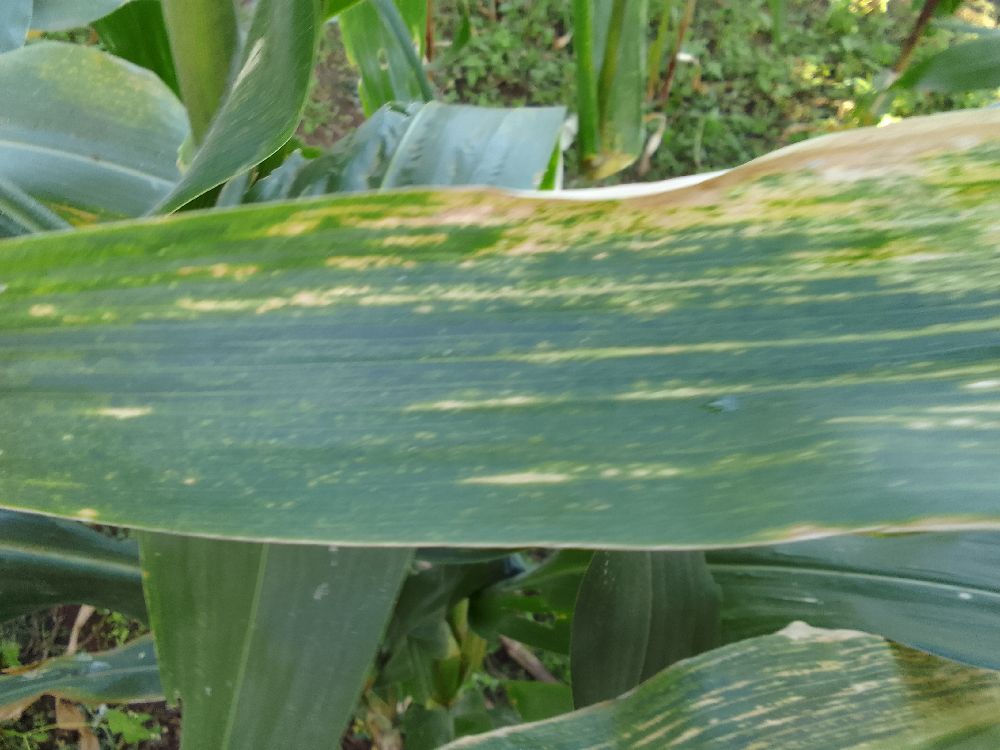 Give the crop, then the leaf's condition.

maize, maize lethal necrosis
